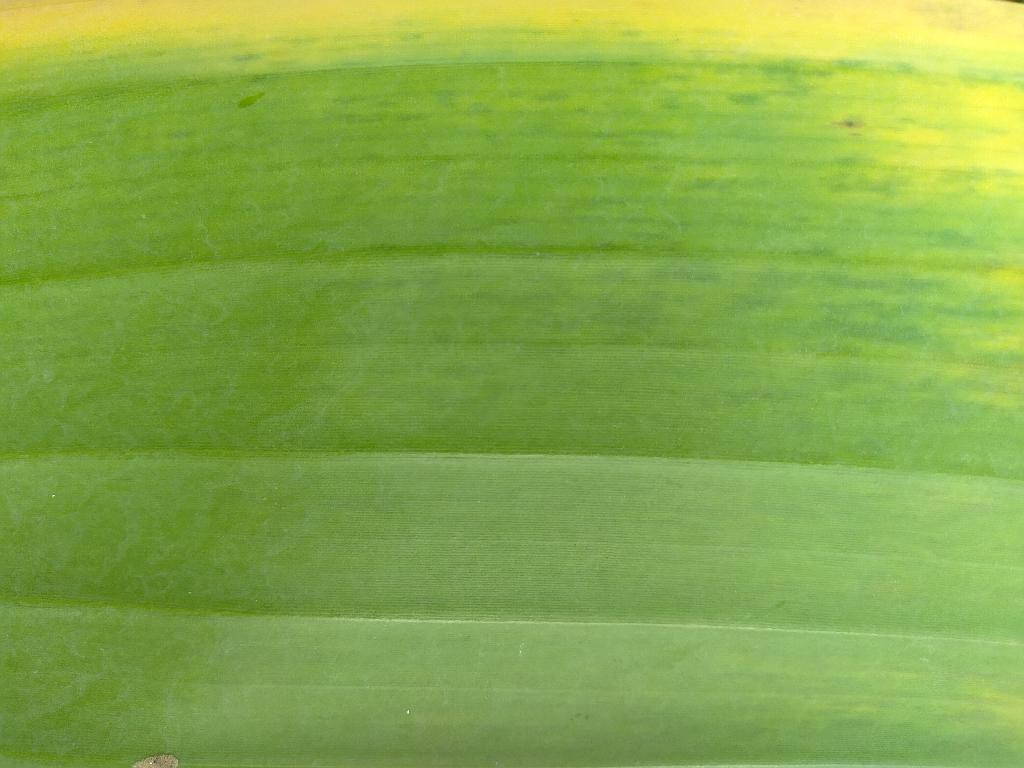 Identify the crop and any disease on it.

banana, fusarium wilt race 1
